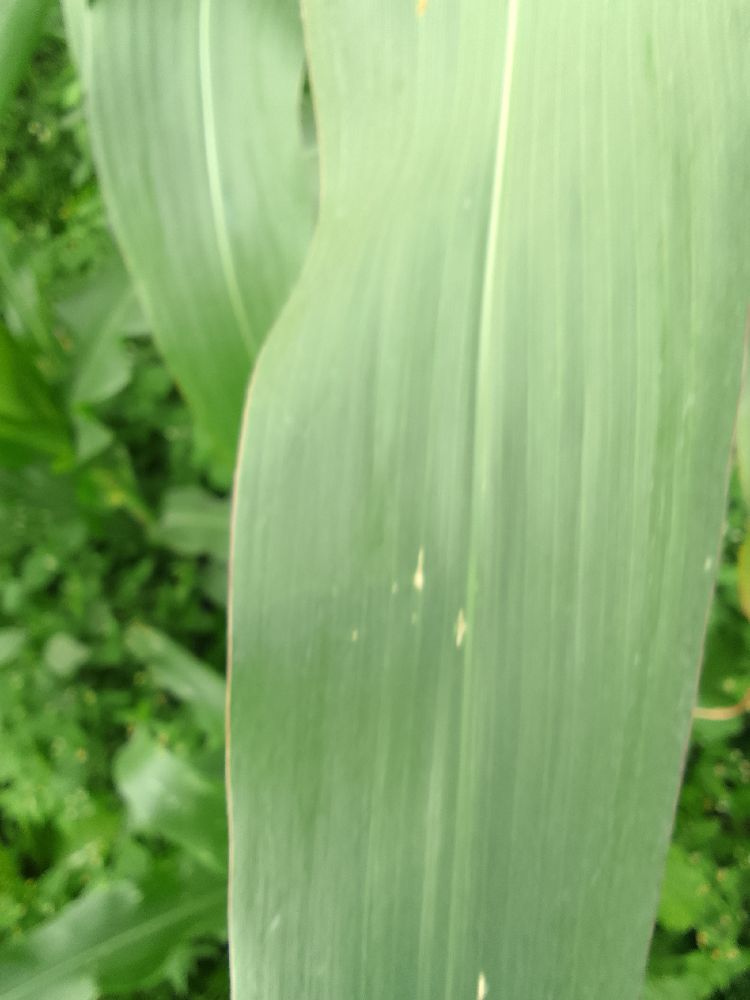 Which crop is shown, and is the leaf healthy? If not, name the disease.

maize, healthy
